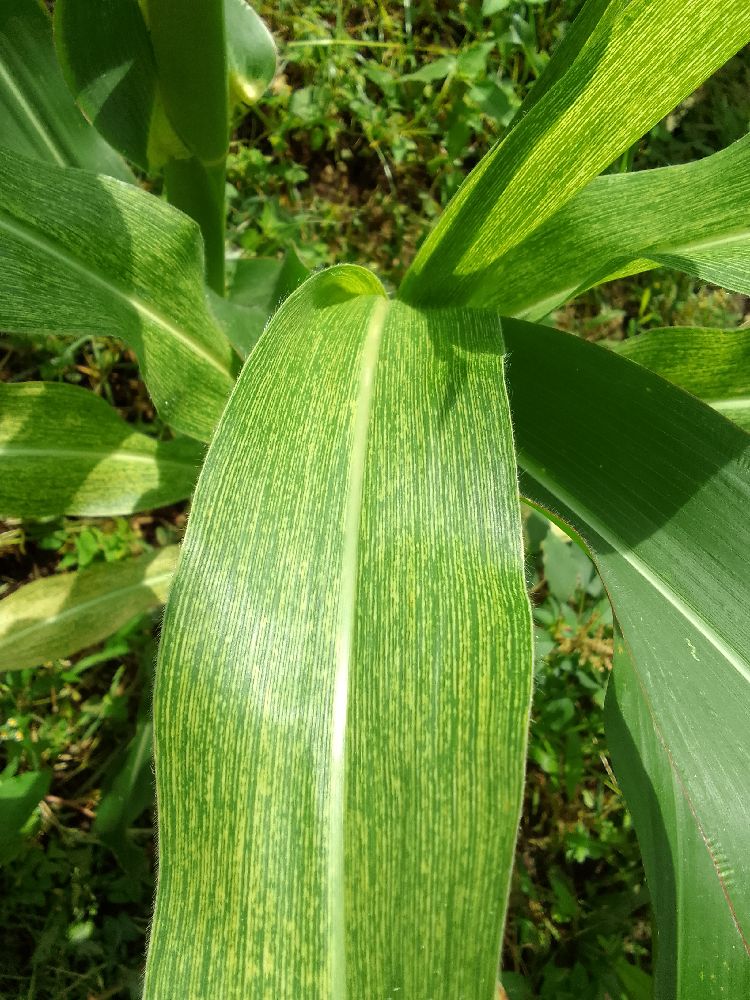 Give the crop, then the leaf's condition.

maize, maize streak virus
